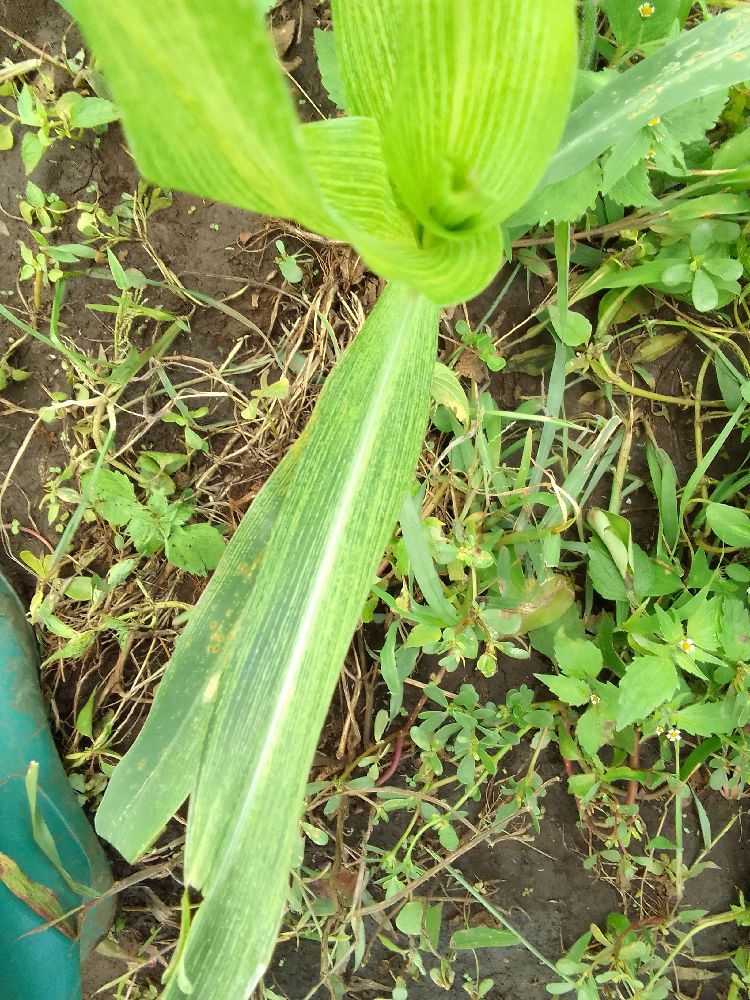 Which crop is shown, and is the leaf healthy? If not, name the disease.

maize, maize lethal necrosis
